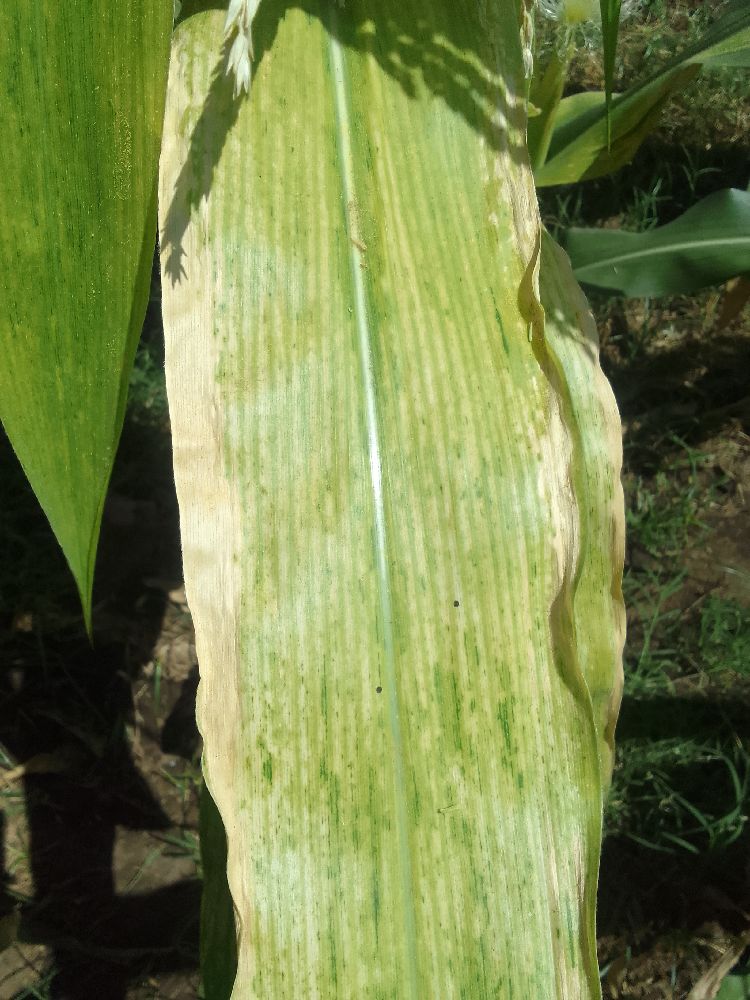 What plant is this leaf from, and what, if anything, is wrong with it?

maize, maize lethal necrosis
